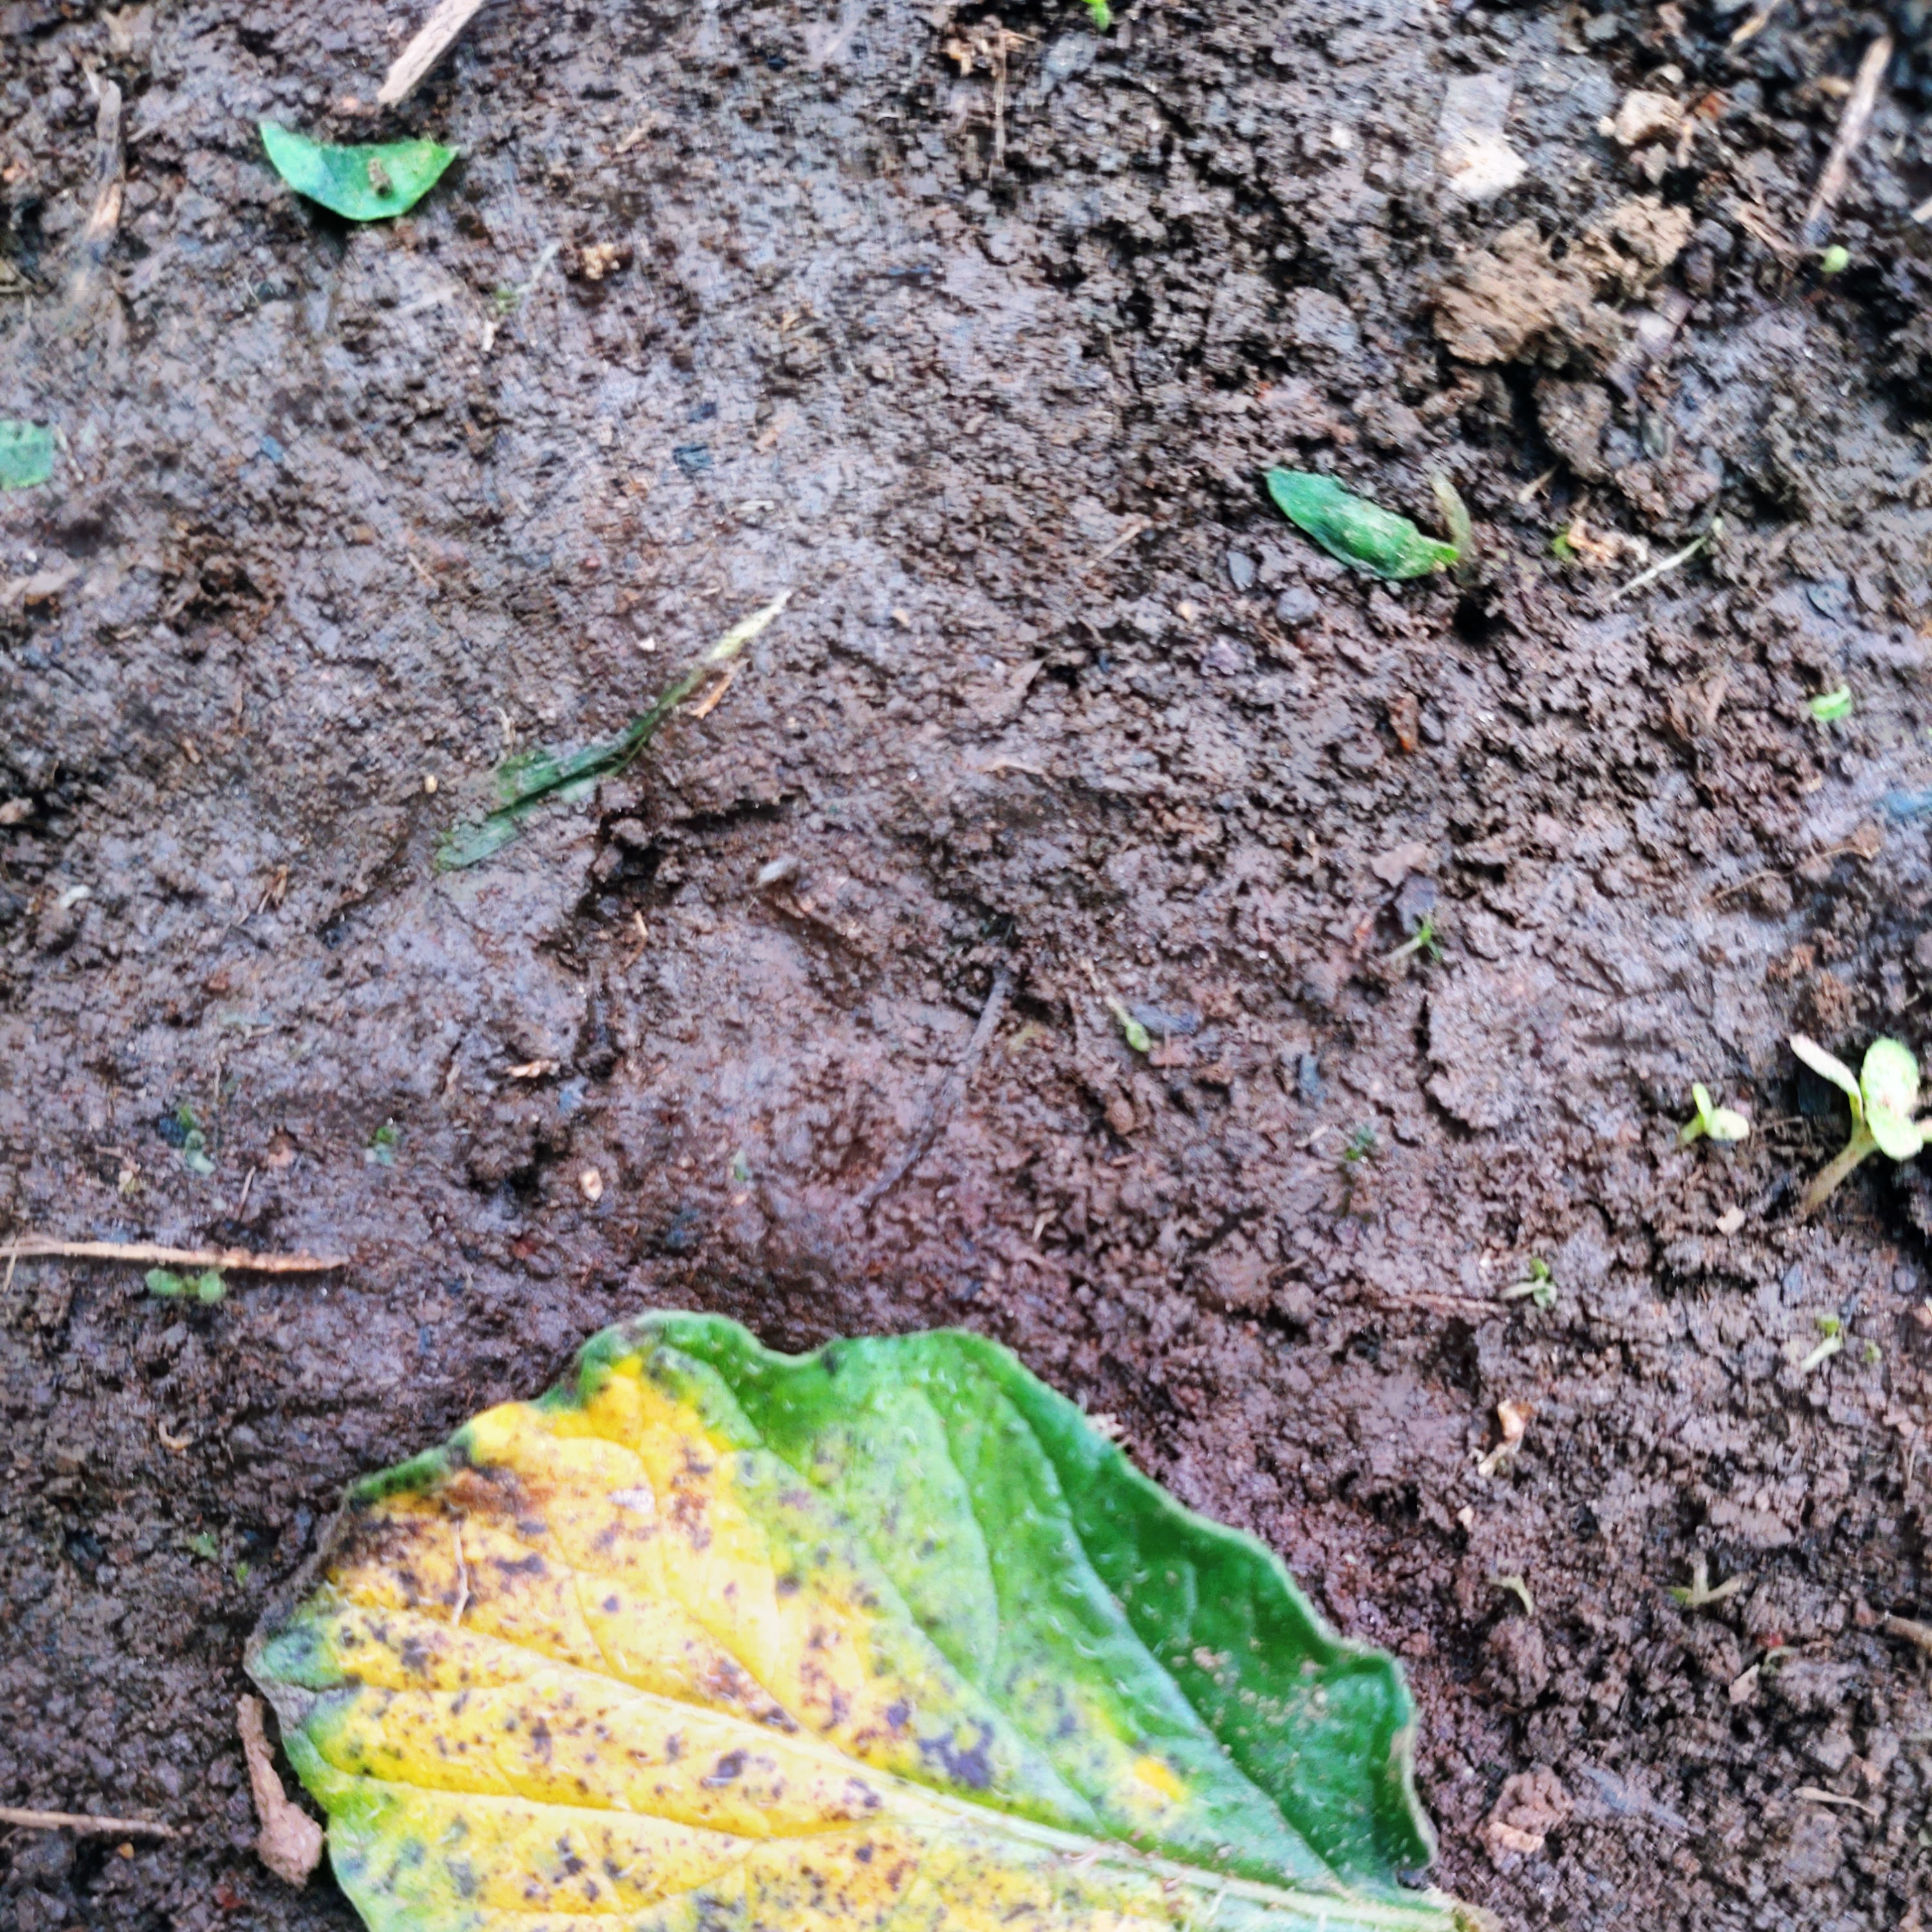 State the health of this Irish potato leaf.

late blight
